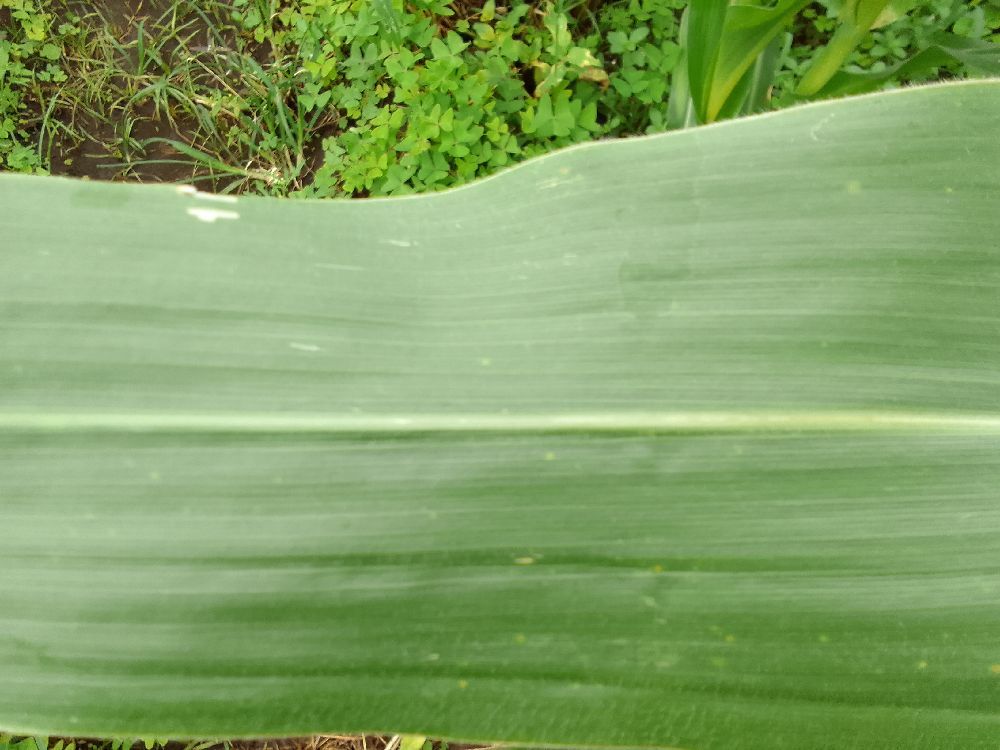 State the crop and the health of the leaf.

maize, healthy
